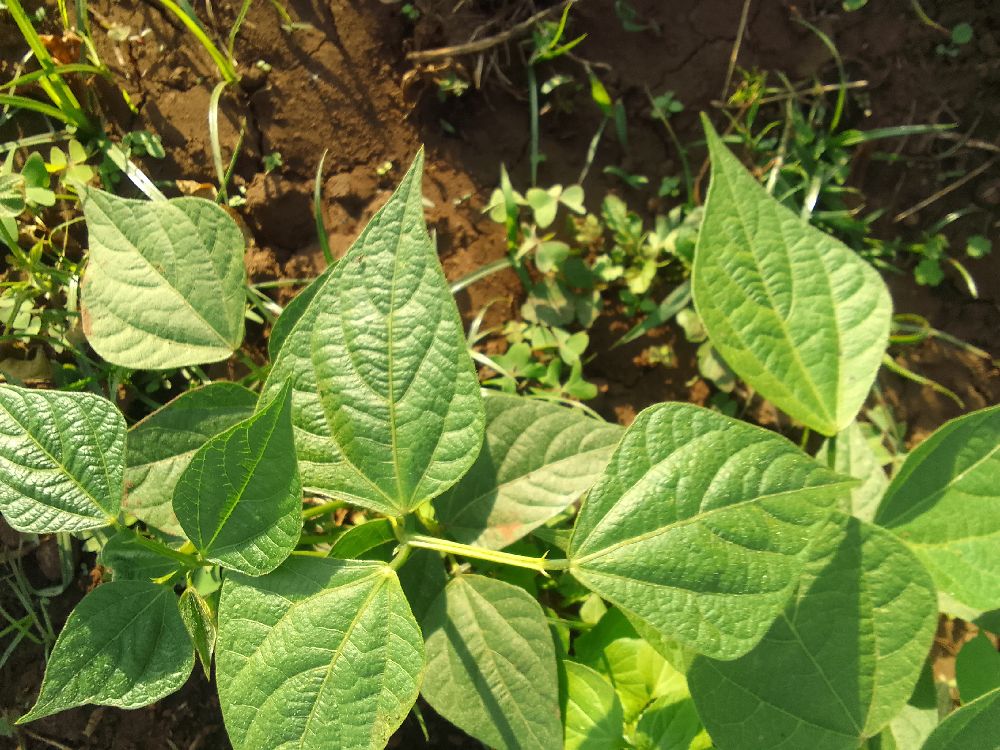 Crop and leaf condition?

common bean, healthy
